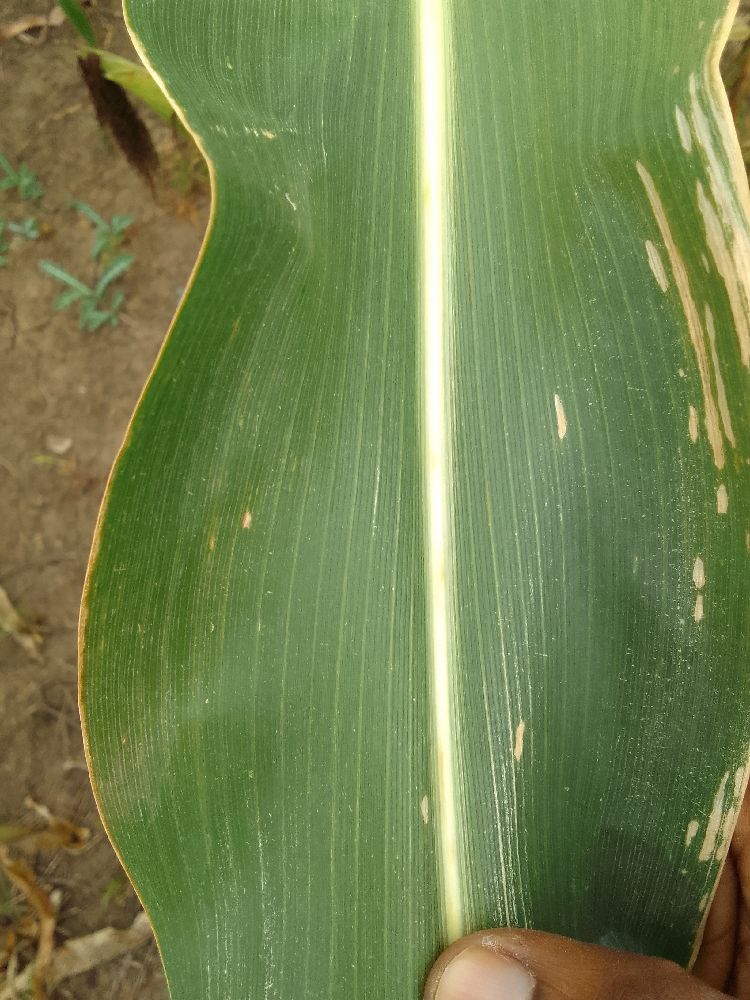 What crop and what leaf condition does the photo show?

maize, healthy
